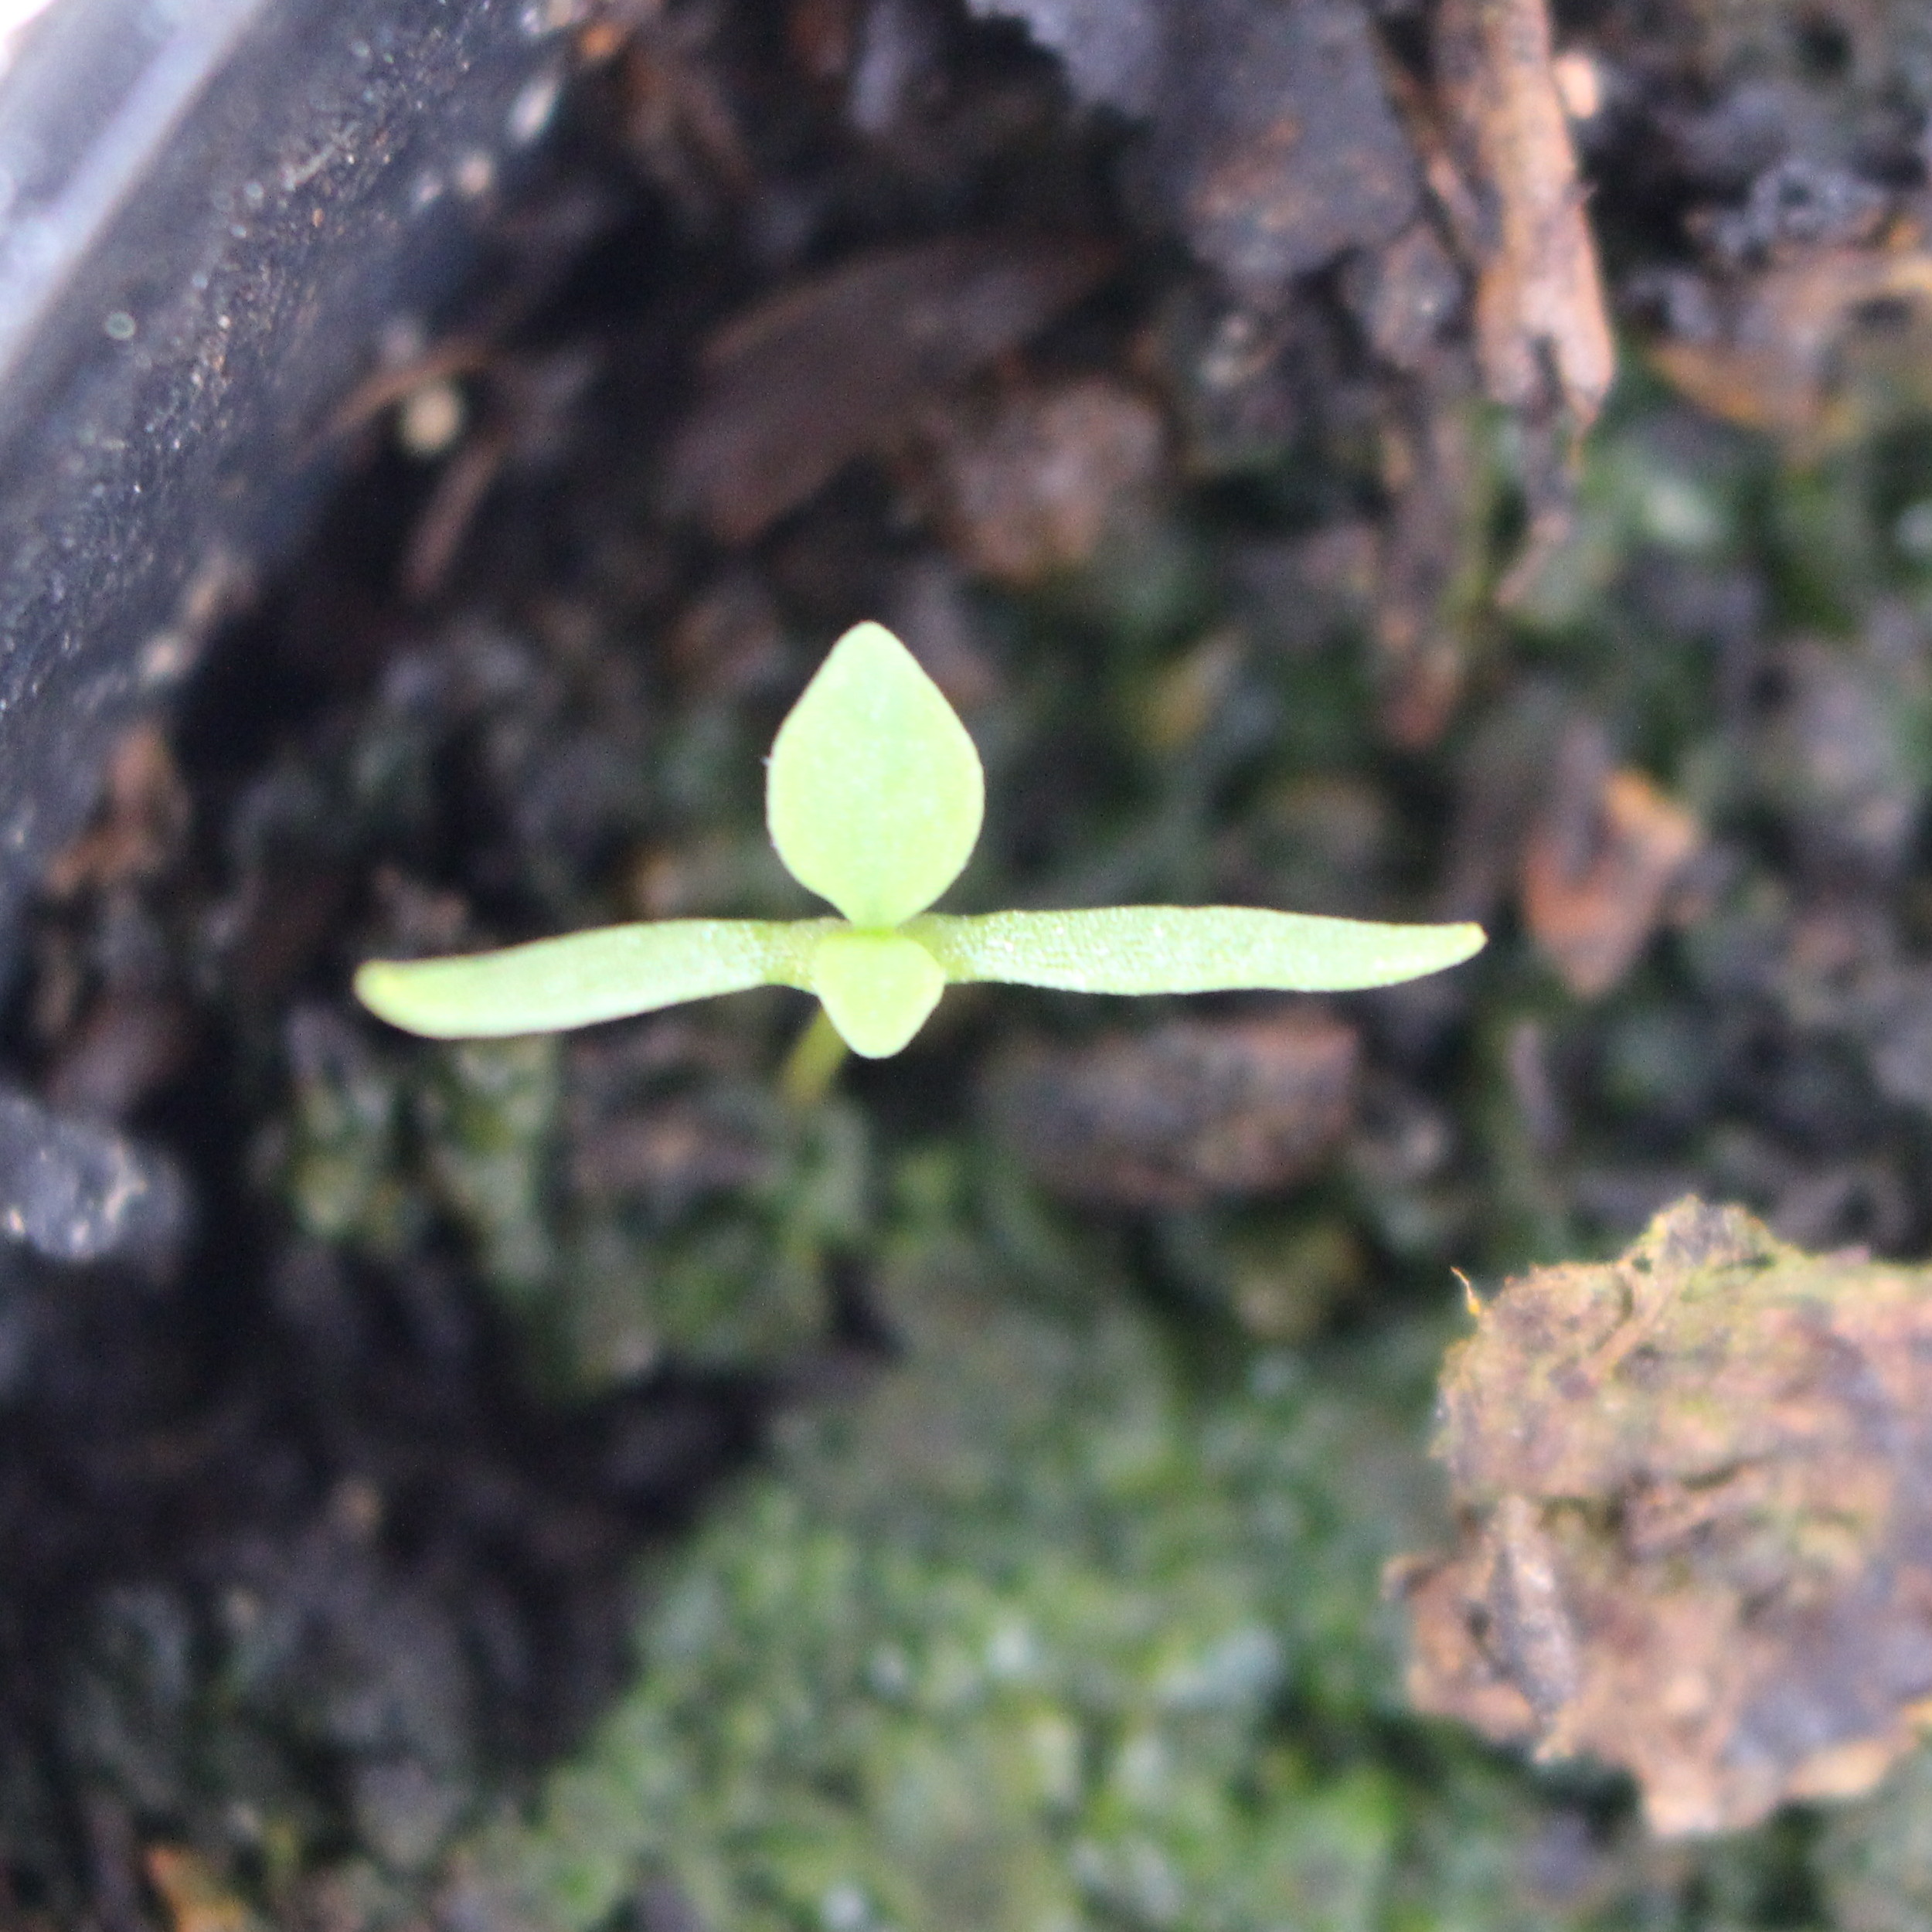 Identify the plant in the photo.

Papaver rhoeas
